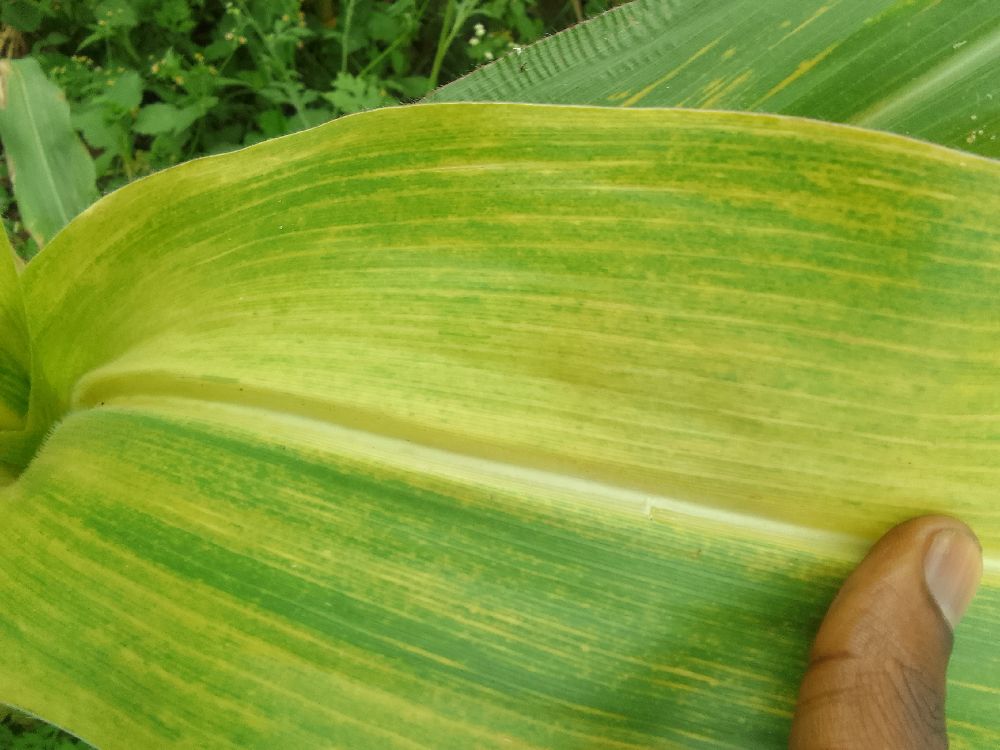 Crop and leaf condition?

maize, maize lethal necrosis
